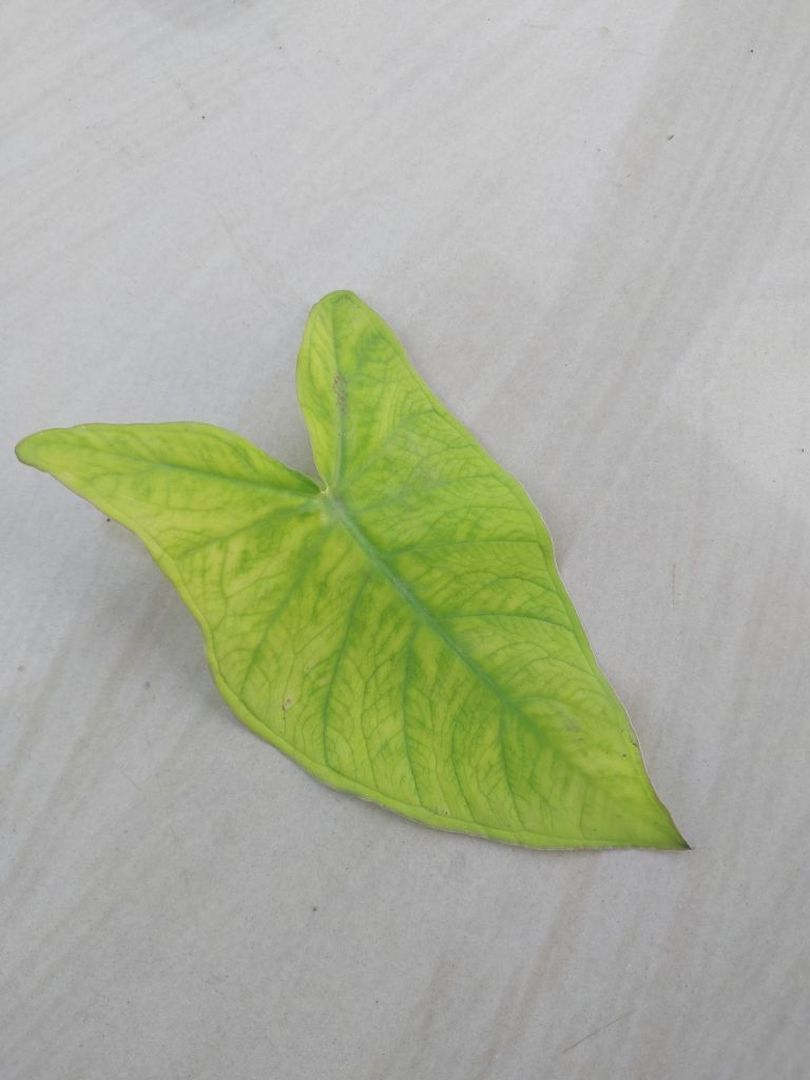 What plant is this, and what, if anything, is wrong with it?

taro, mosaic
